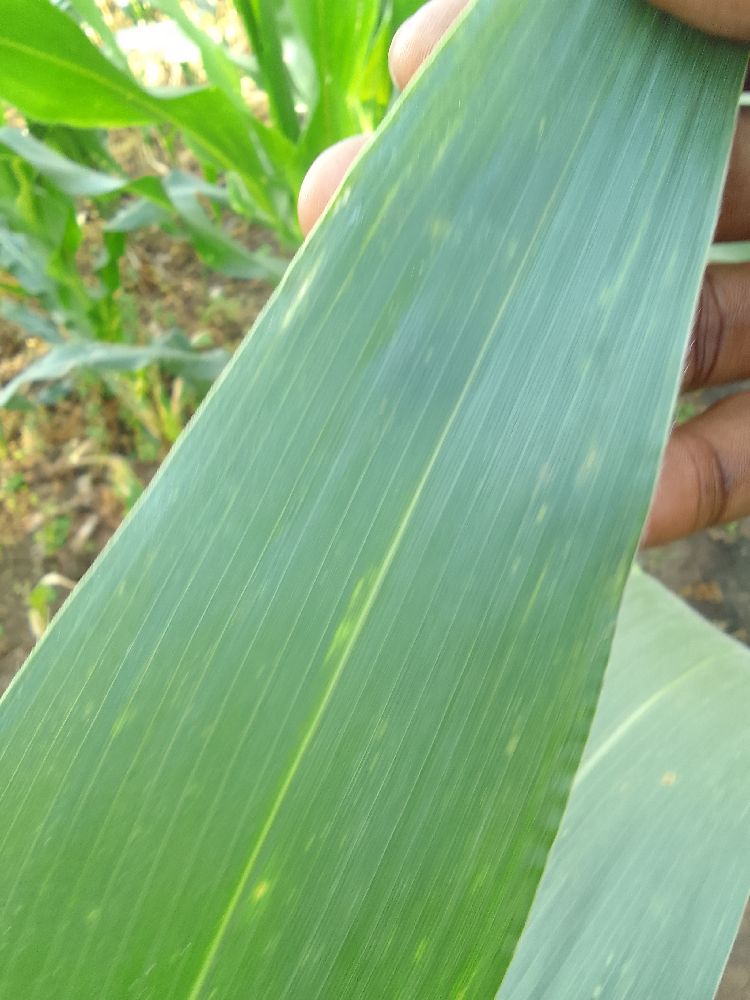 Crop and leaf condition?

maize, healthy
